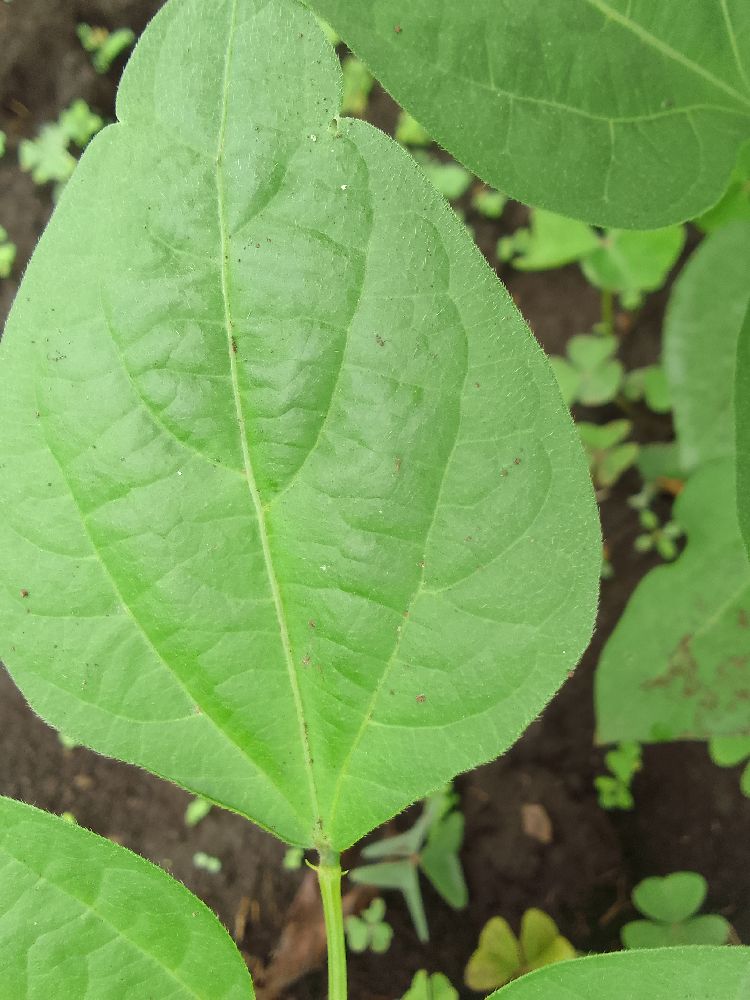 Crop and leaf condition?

common bean, healthy
